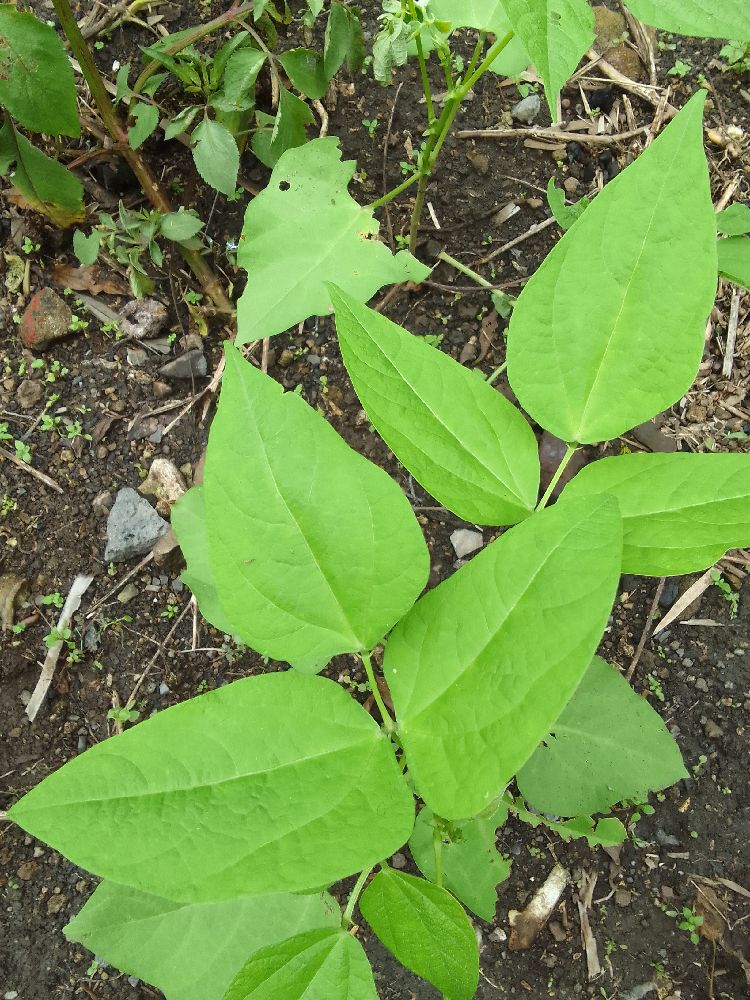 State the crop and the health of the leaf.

common bean, healthy
